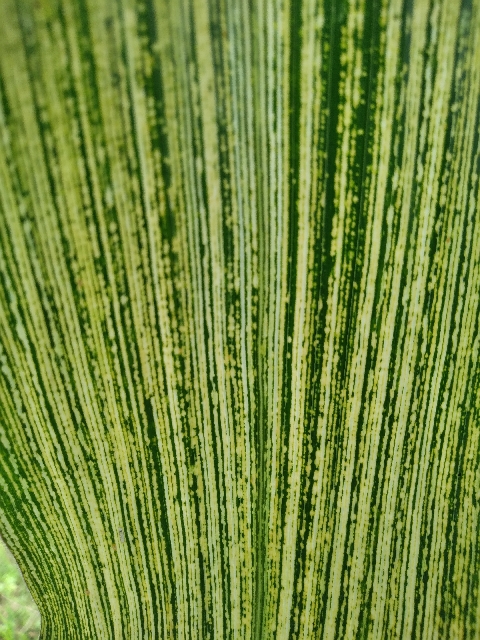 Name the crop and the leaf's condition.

maize, maize streak virus
